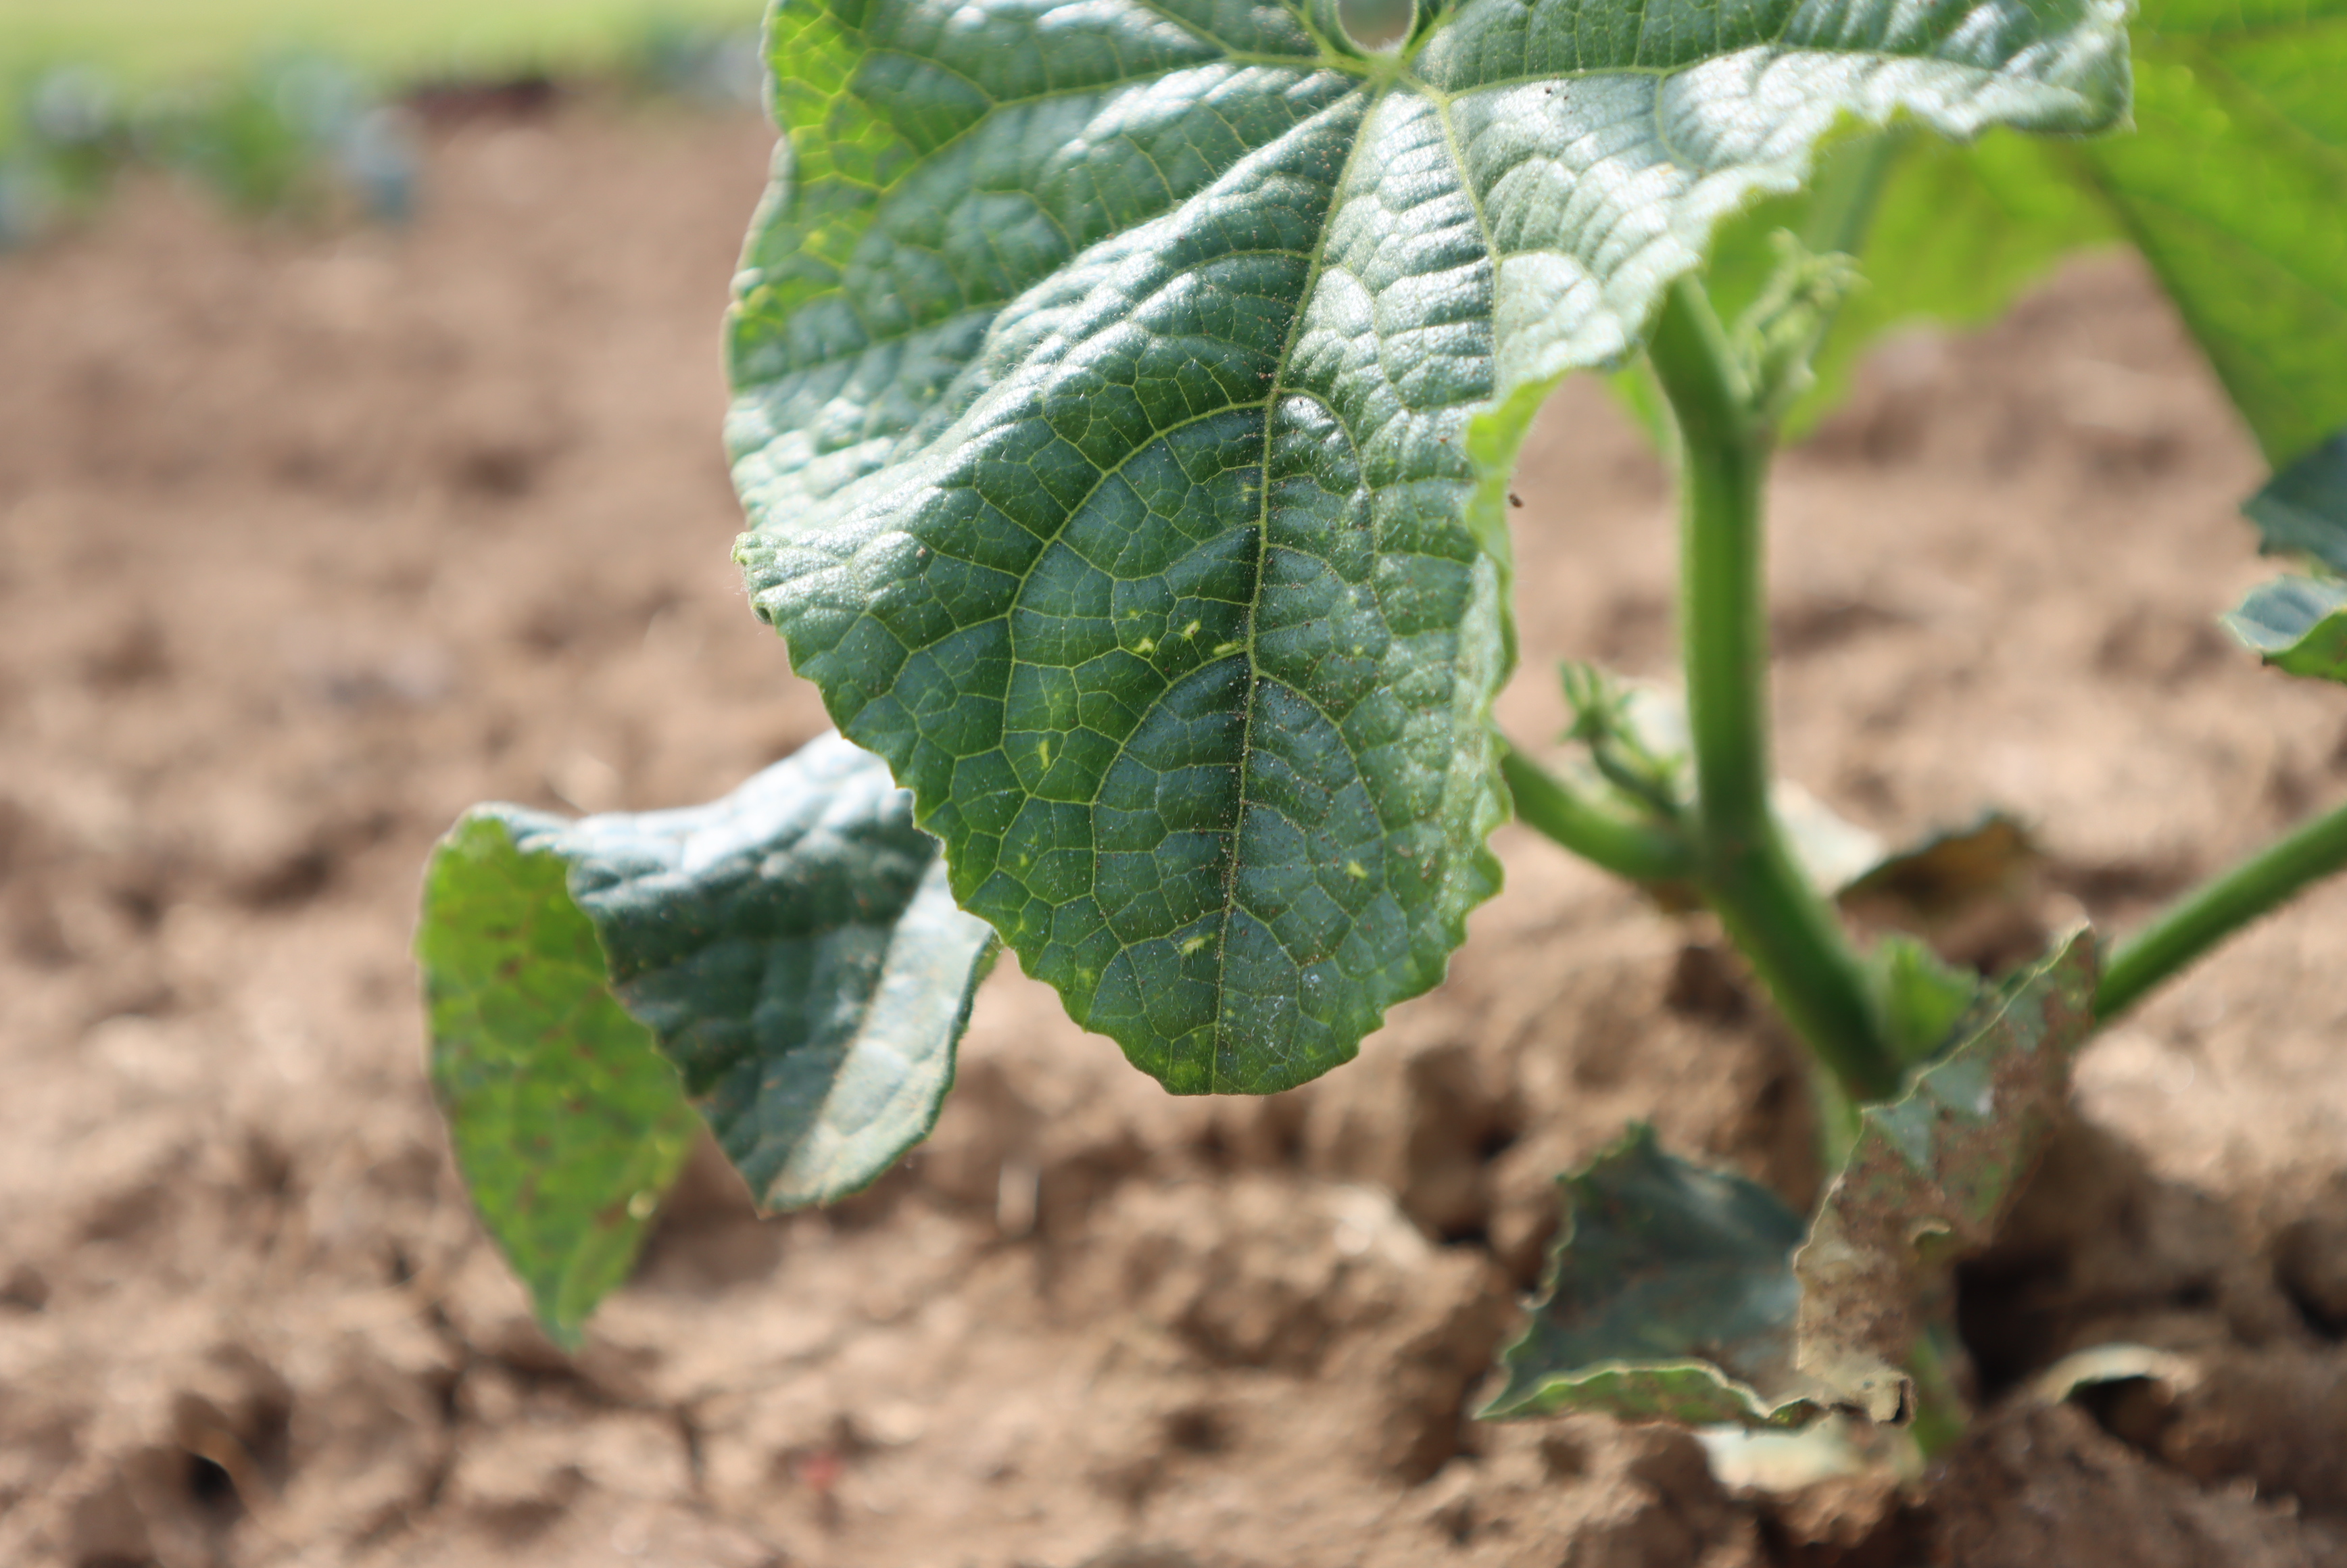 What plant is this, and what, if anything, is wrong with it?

cucumber, mechanical damage
